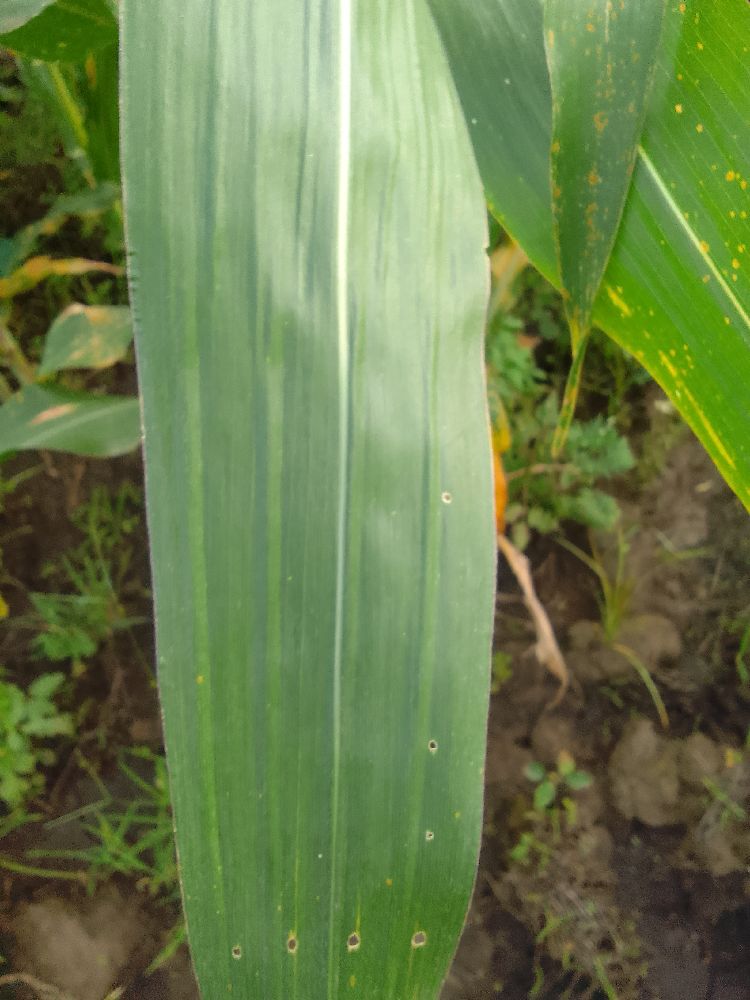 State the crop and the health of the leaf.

maize, healthy
